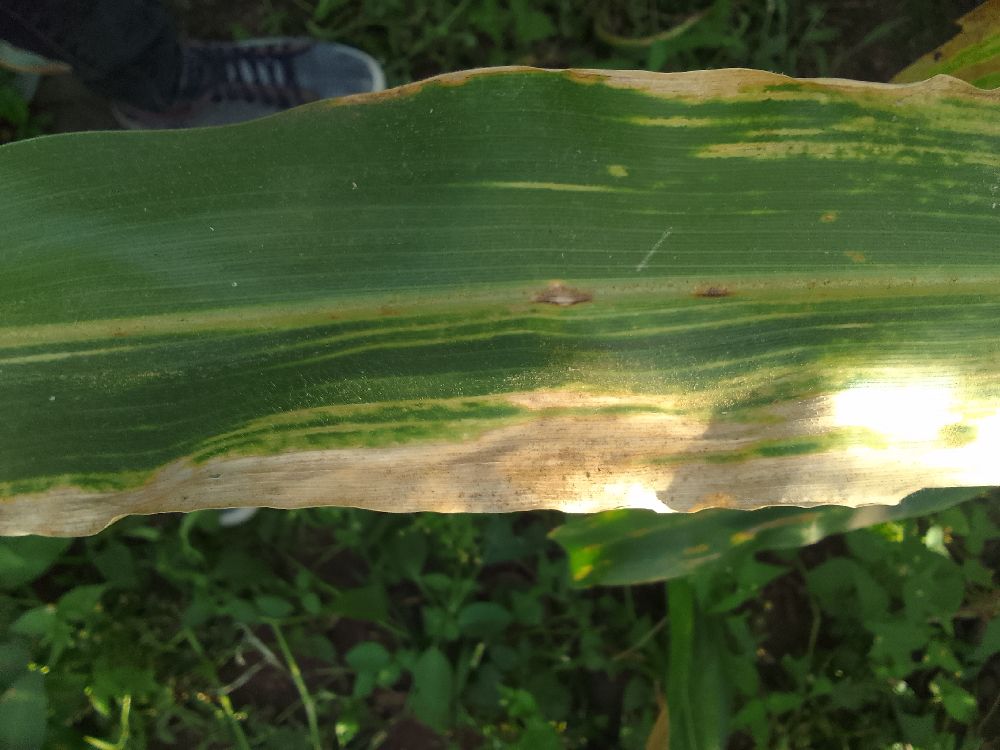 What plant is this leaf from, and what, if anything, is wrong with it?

maize, maize lethal necrosis
